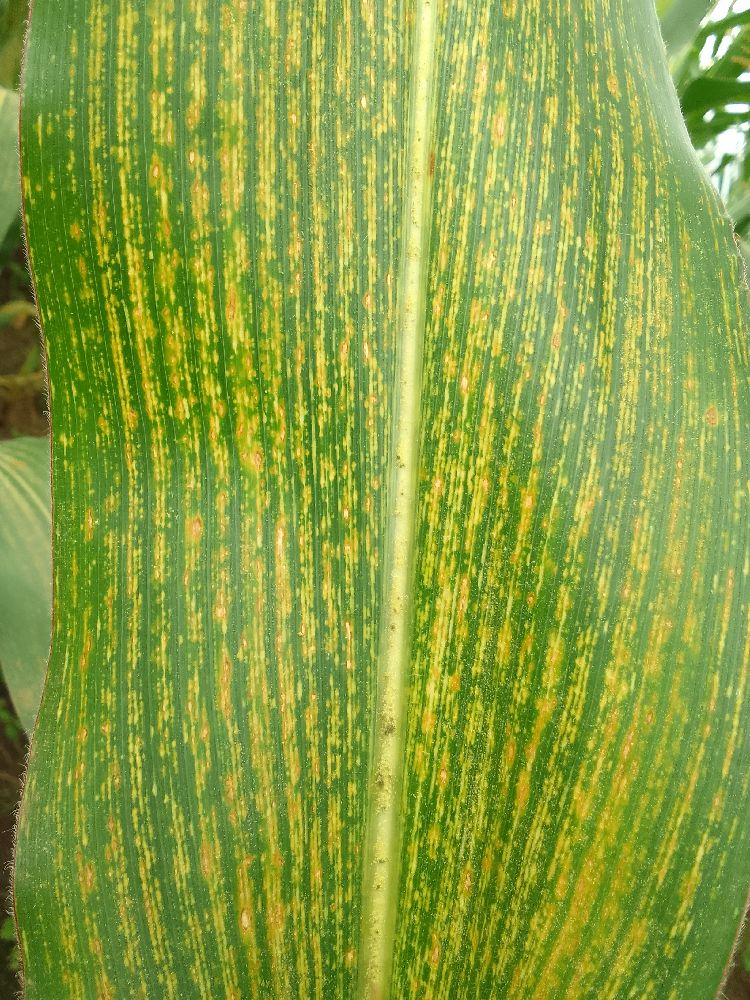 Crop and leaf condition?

maize, maize streak virus
